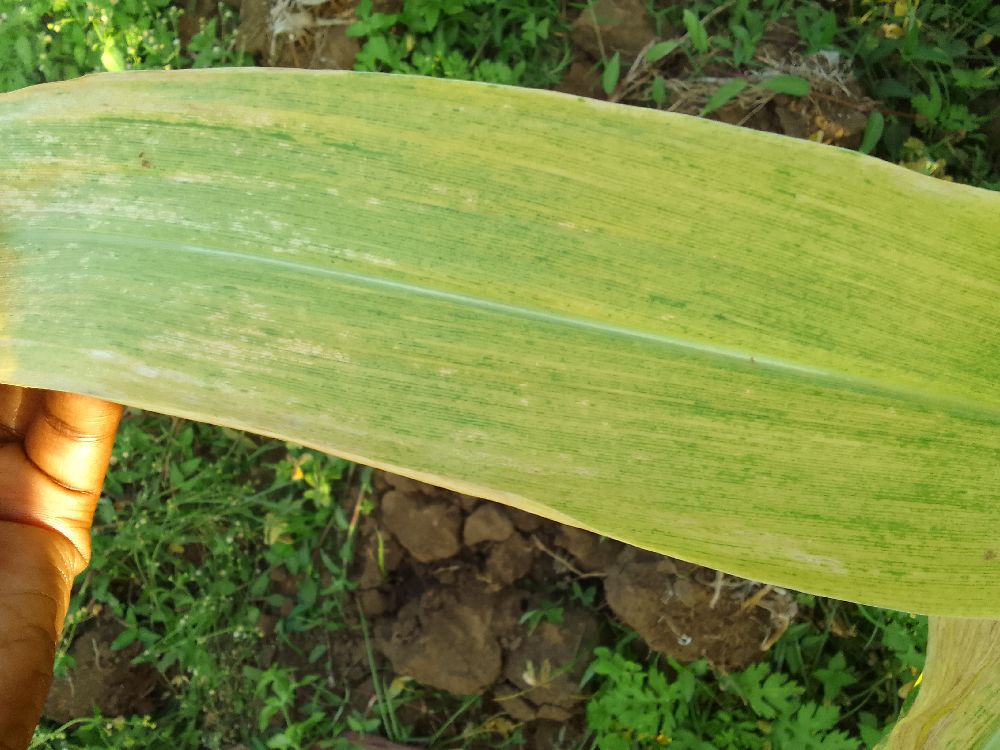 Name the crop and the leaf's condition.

maize, maize lethal necrosis
